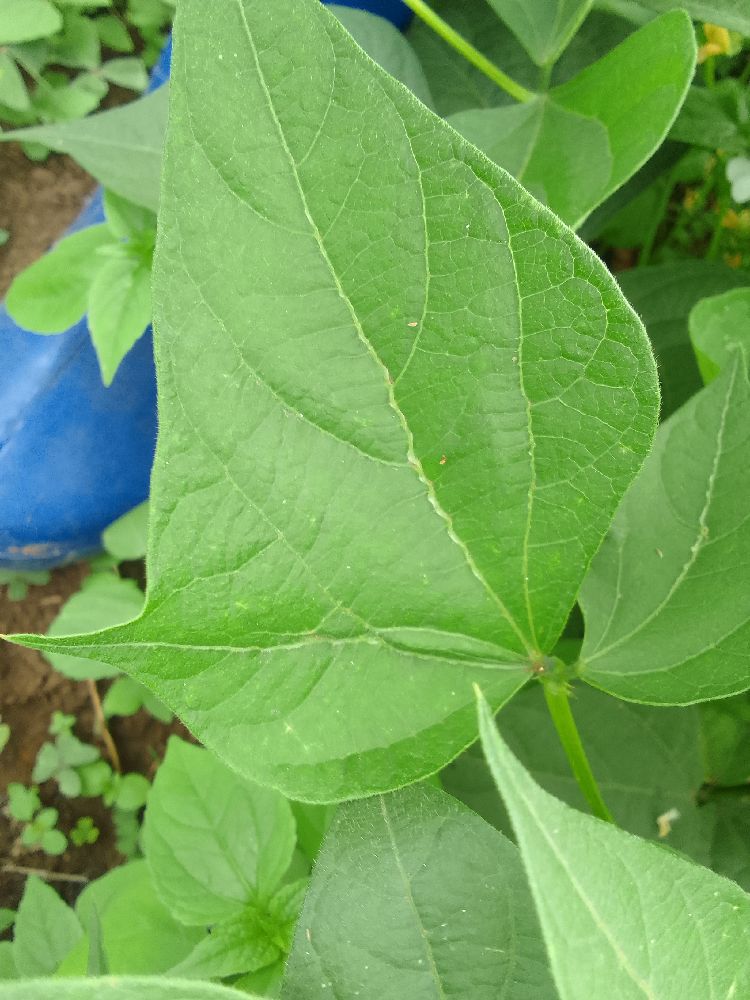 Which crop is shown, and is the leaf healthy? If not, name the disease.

common bean, healthy
